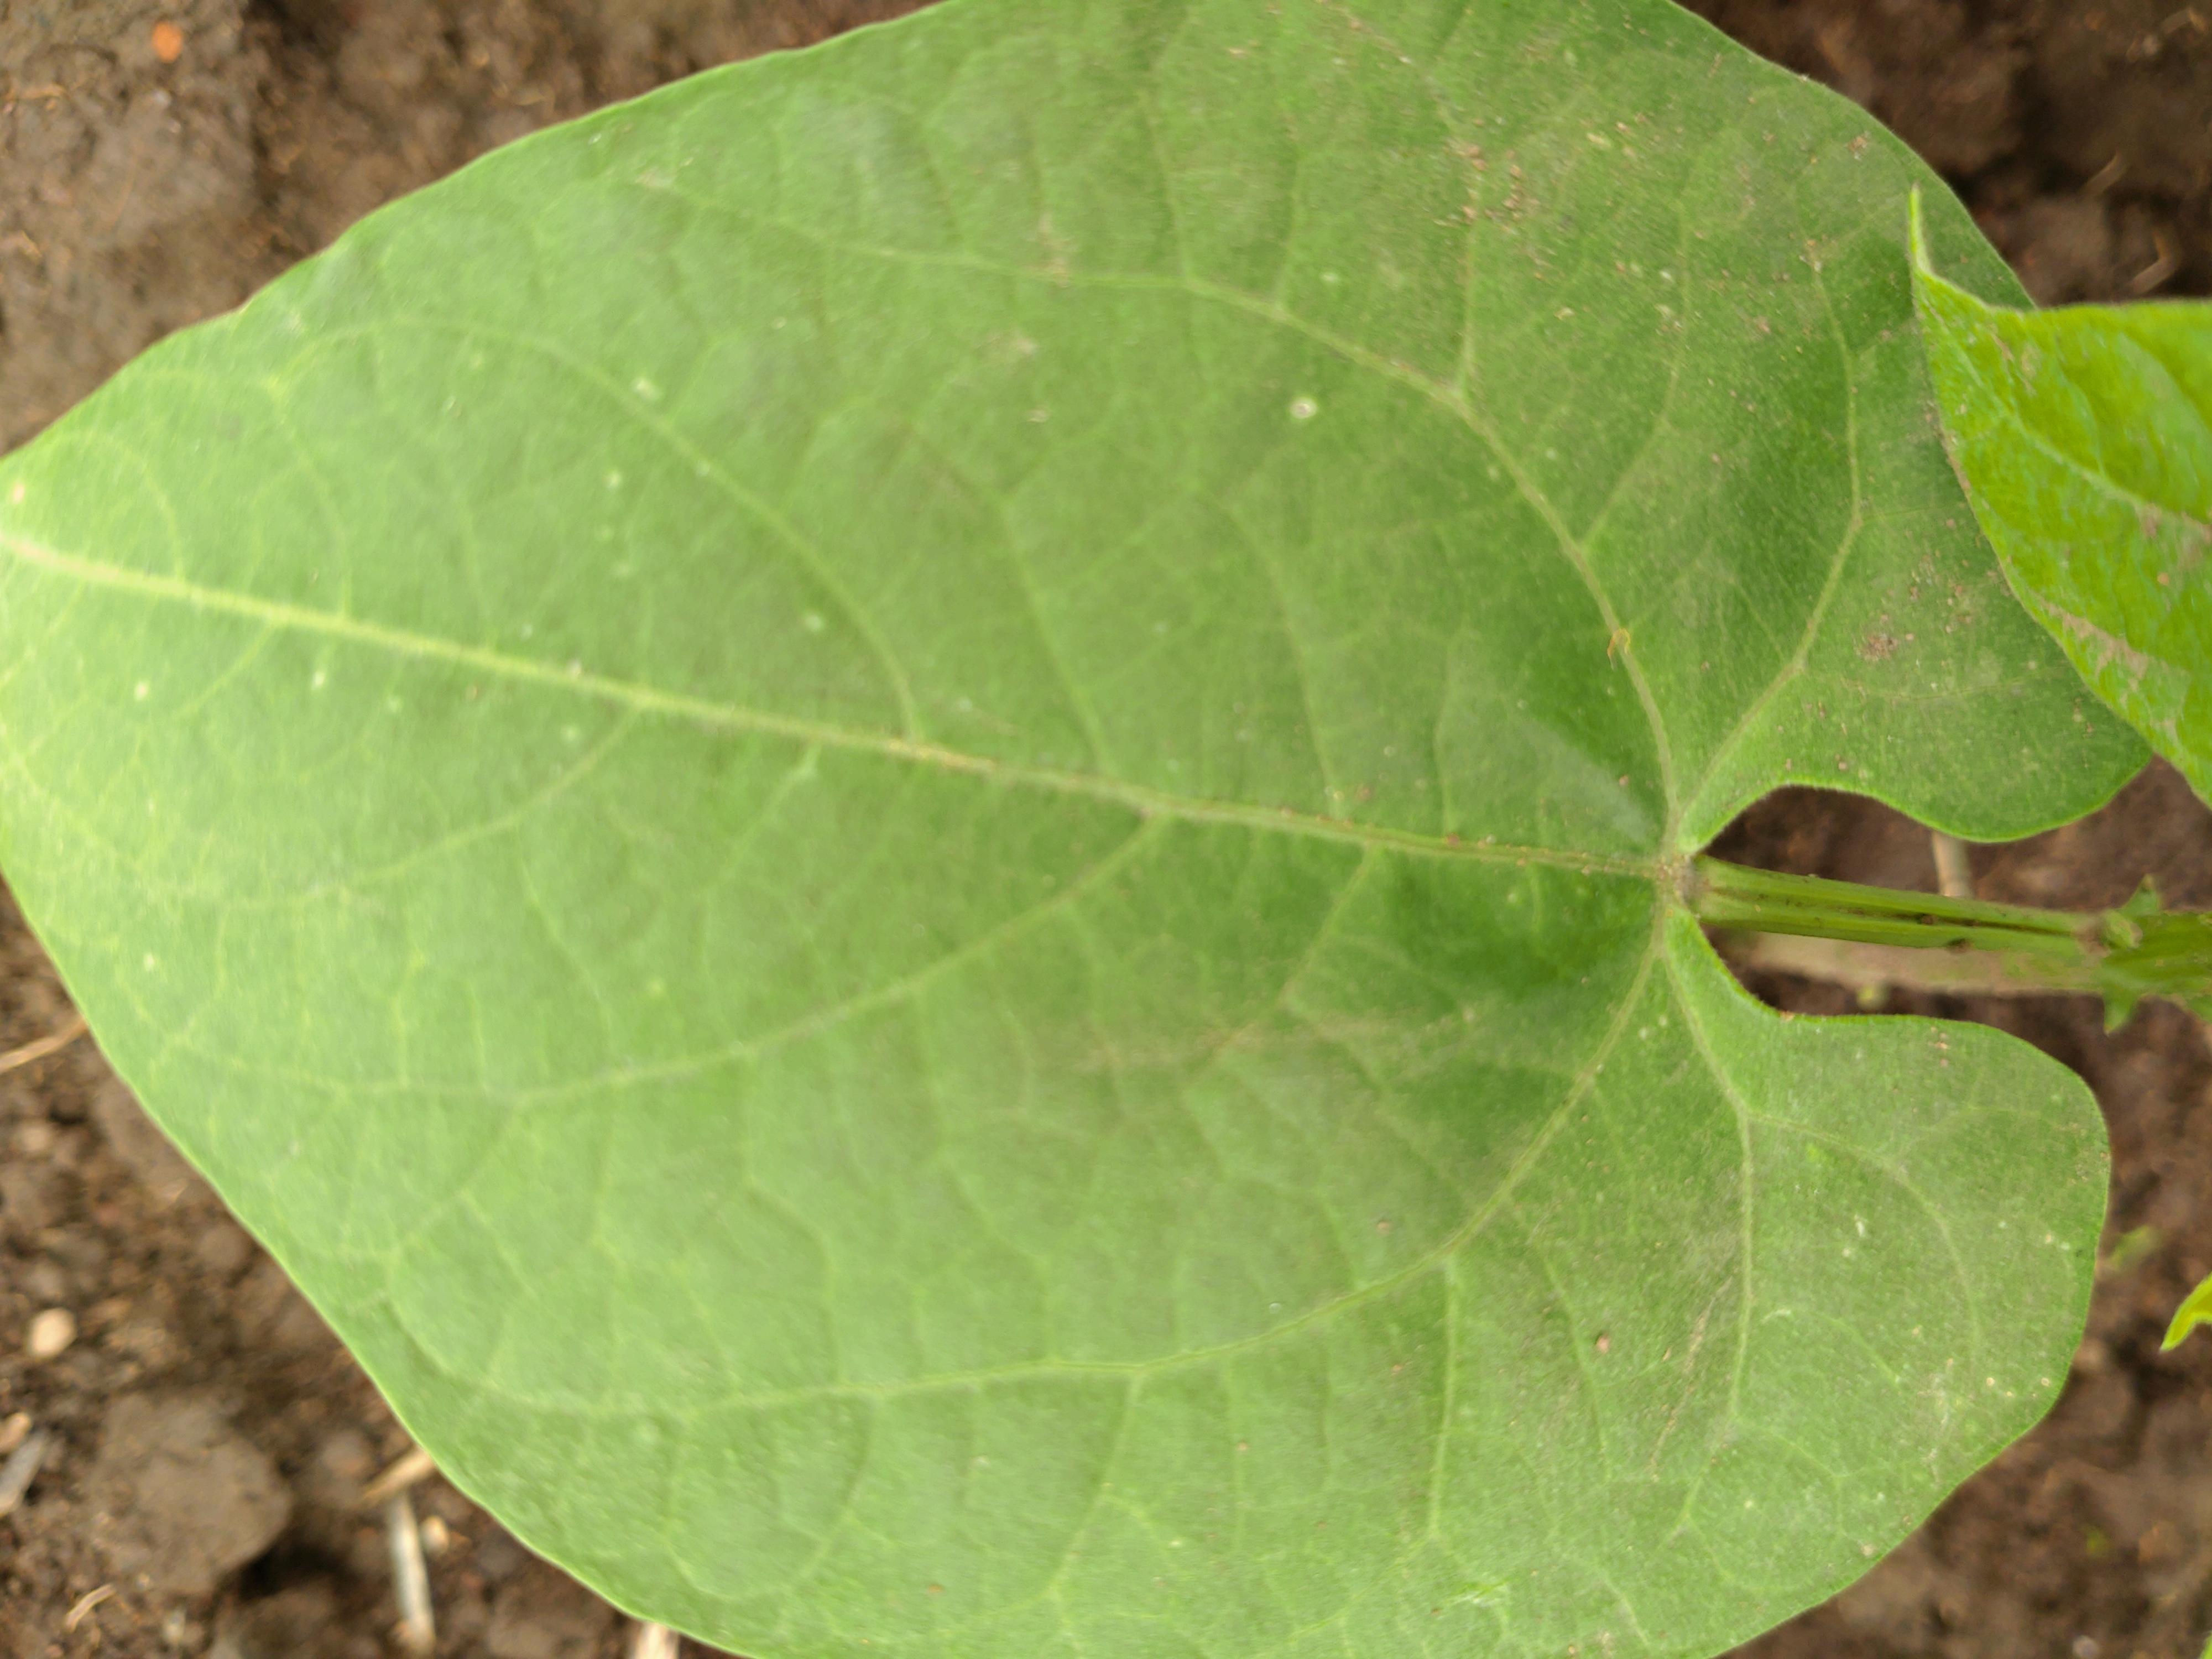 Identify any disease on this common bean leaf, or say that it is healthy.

healthy
